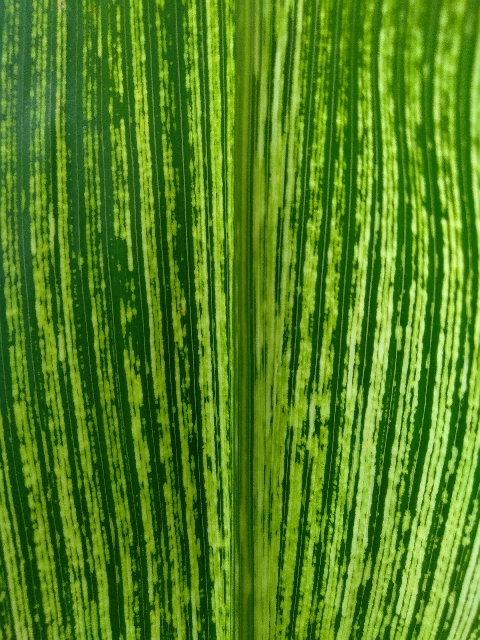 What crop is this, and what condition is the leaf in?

maize, maize streak virus
